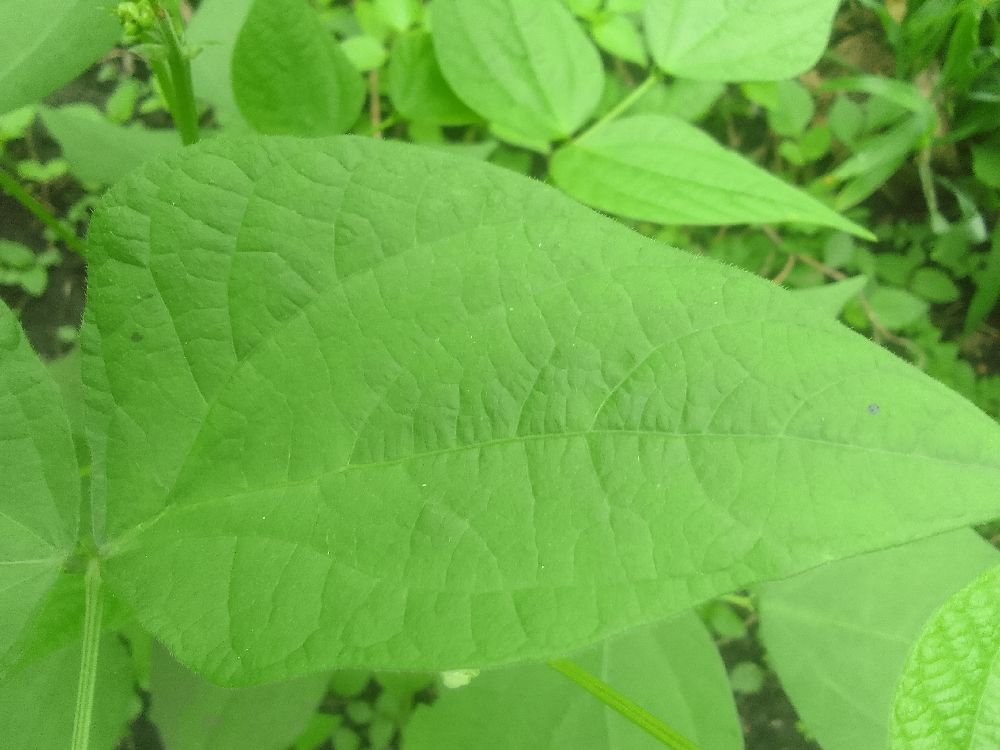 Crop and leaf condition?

common bean, healthy
